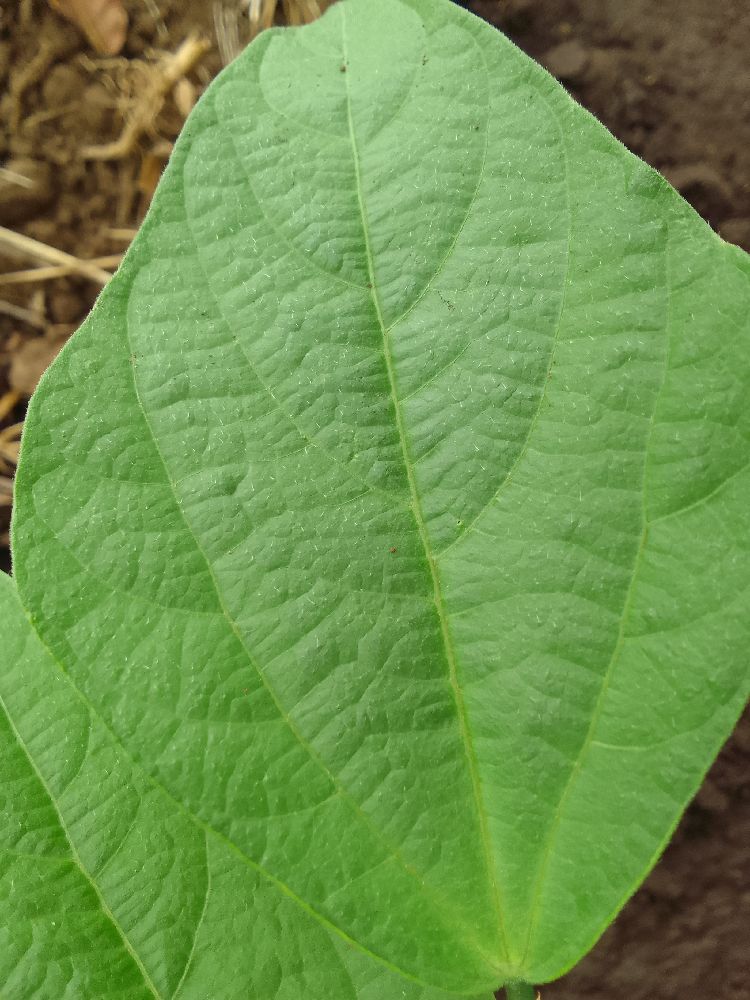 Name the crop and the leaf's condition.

common bean, healthy
